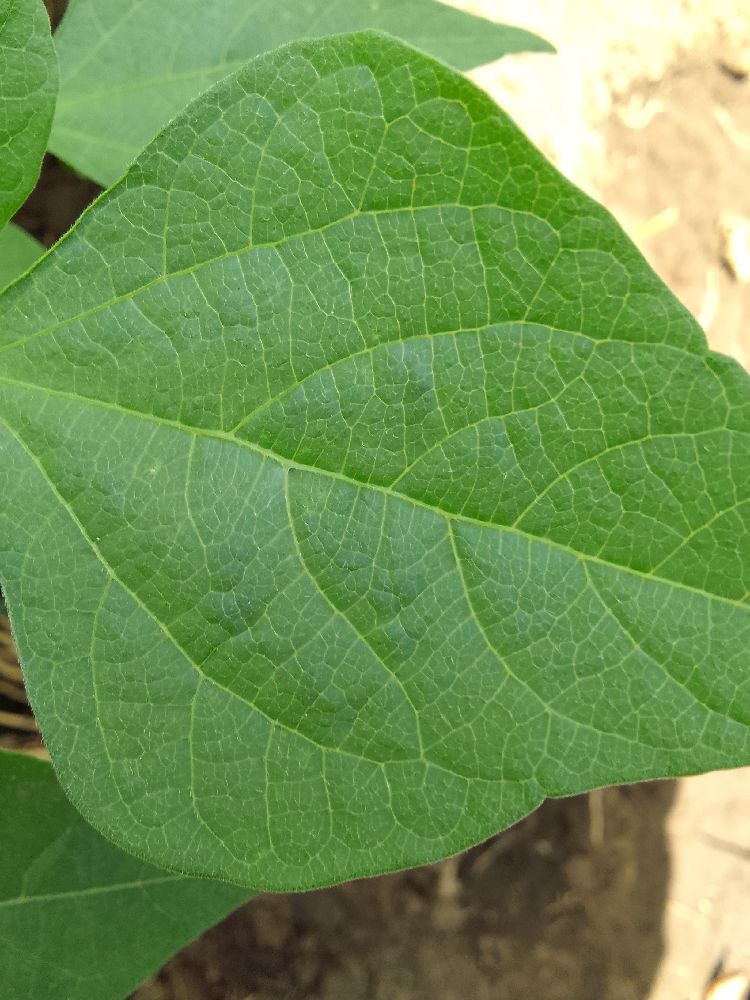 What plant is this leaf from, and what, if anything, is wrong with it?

common bean, healthy
